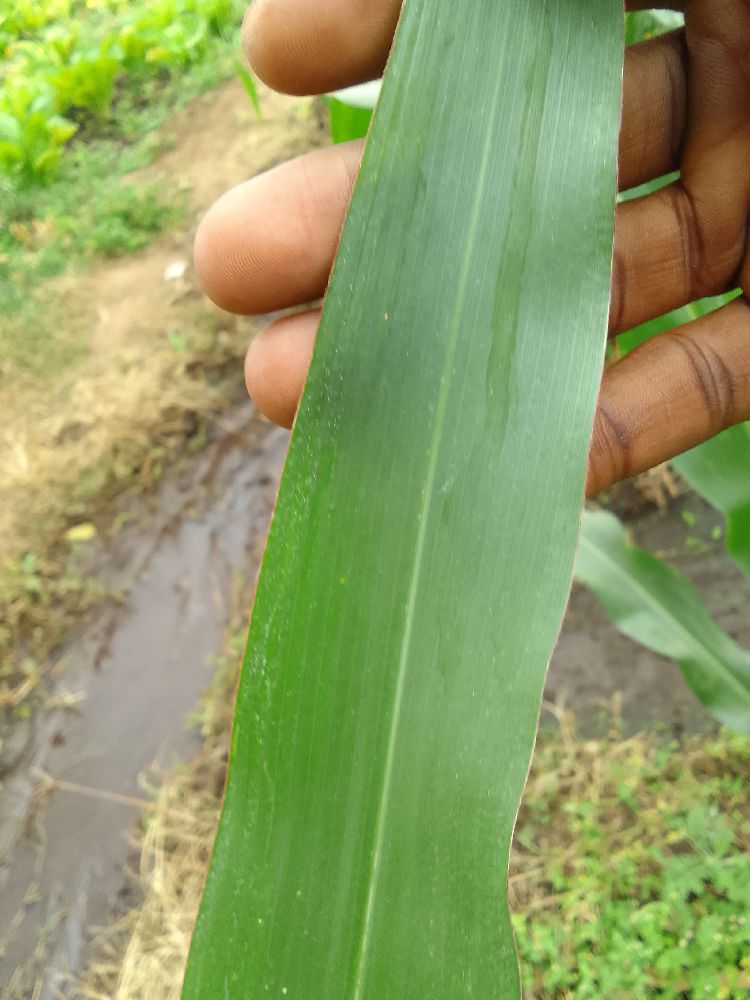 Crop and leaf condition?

maize, healthy
